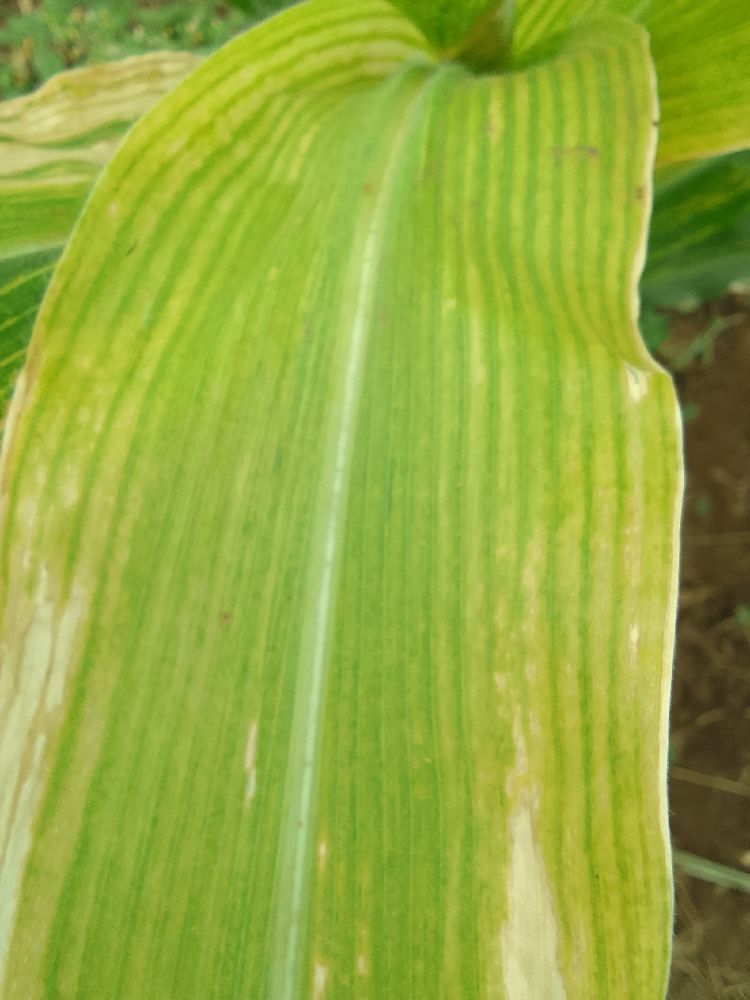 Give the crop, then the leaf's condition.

maize, maize lethal necrosis
